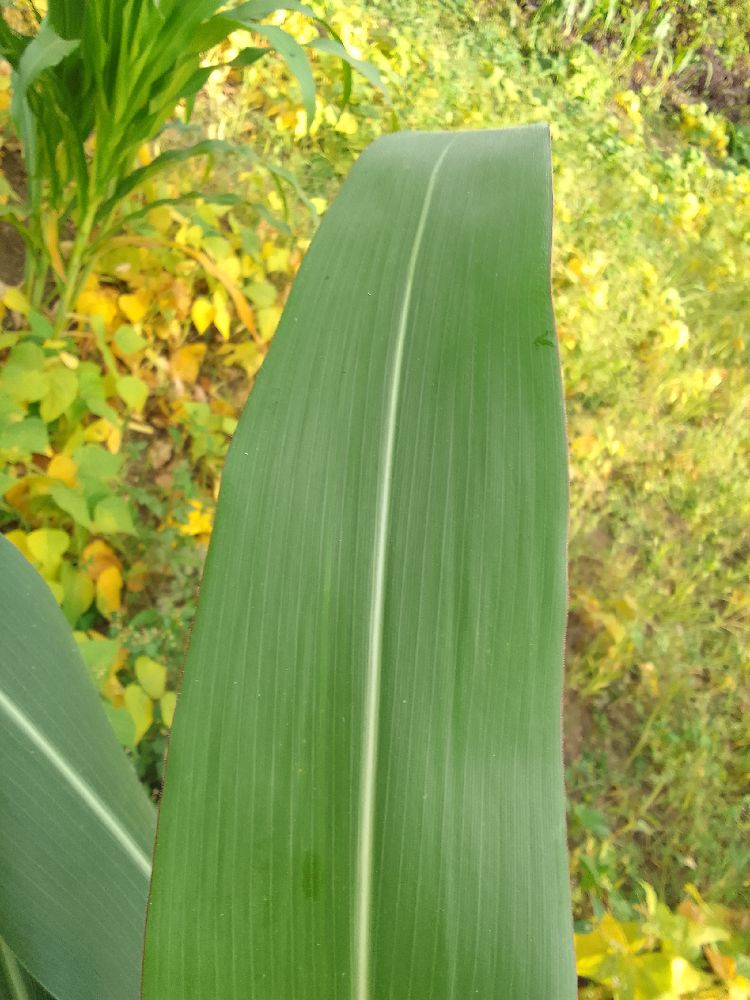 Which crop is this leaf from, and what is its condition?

maize, healthy
